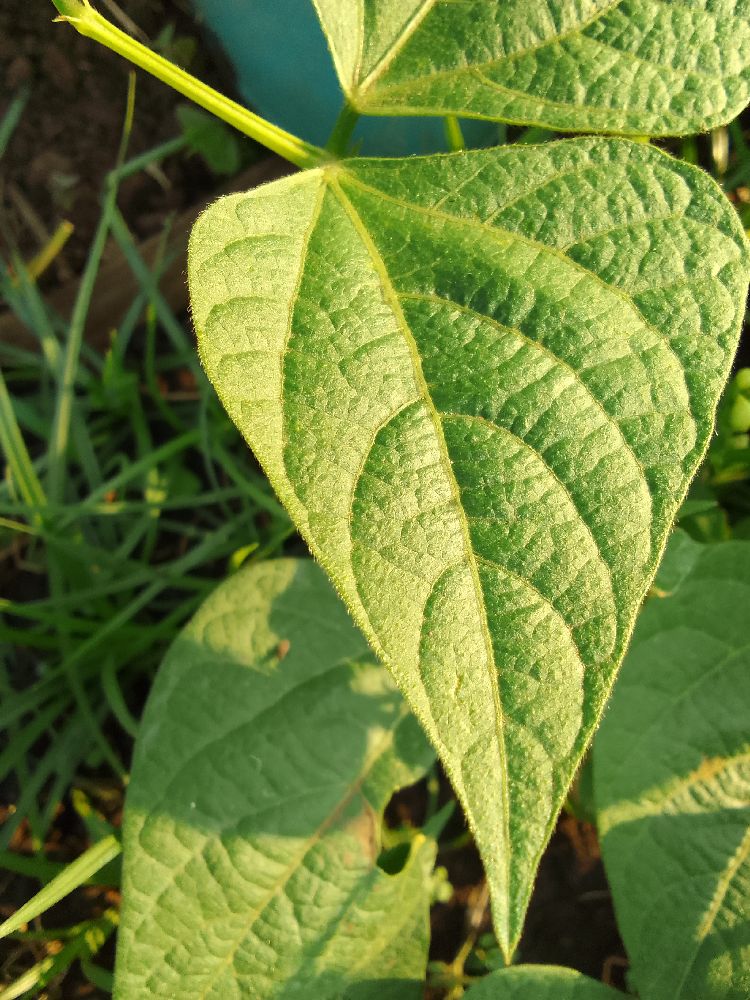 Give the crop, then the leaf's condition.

common bean, healthy
